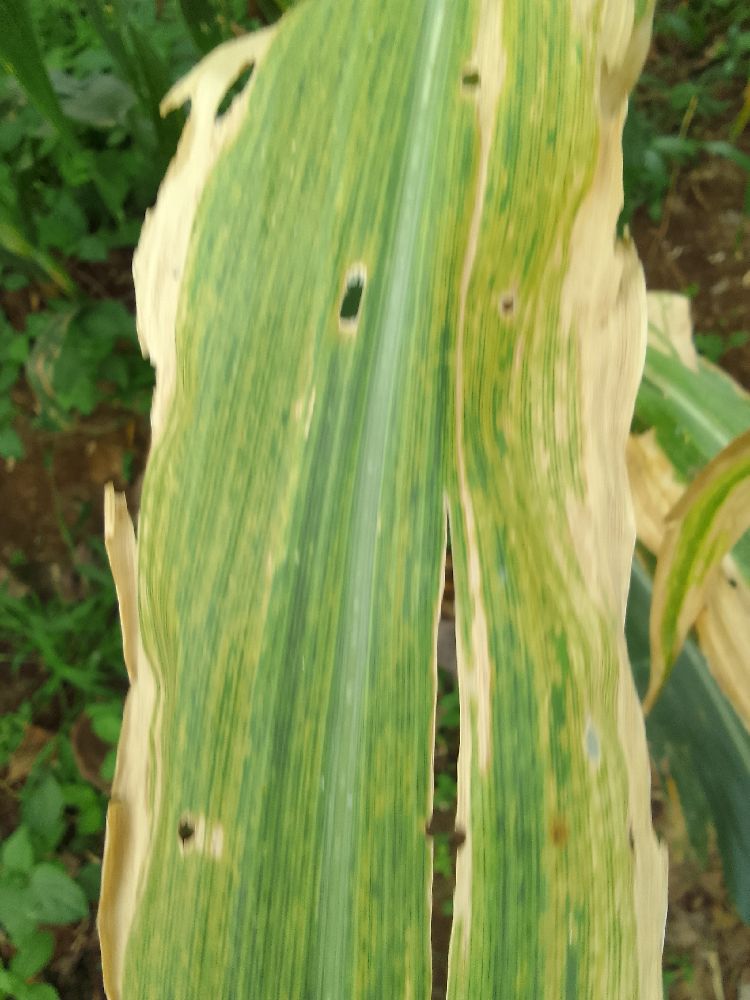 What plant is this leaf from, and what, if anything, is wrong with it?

maize, maize lethal necrosis
